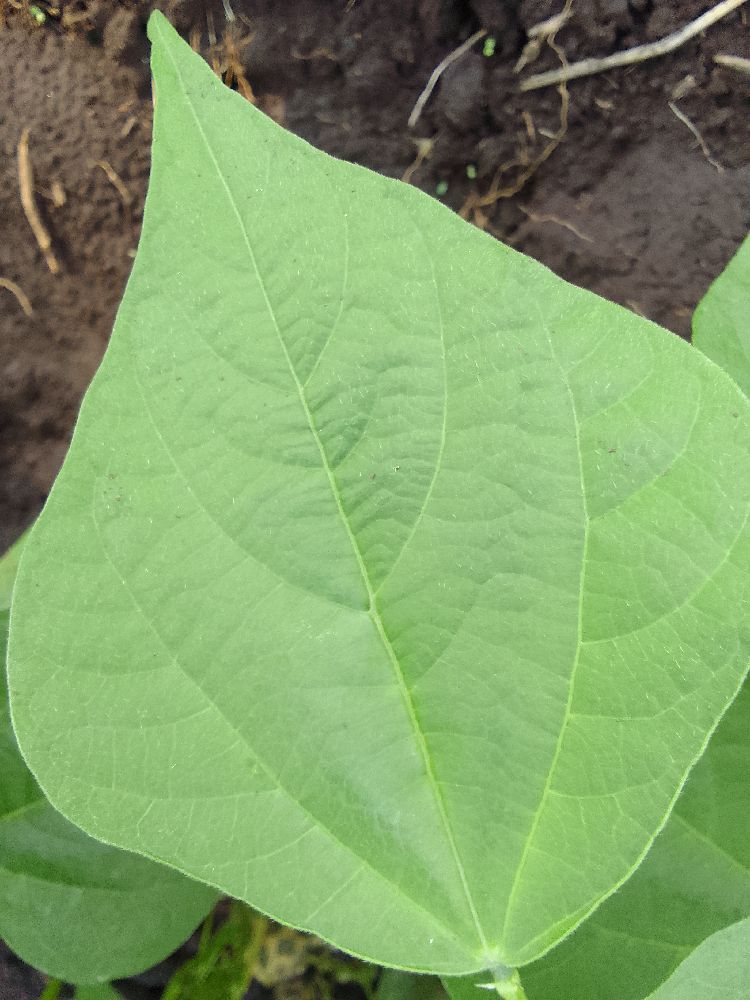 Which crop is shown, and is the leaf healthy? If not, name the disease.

common bean, healthy
